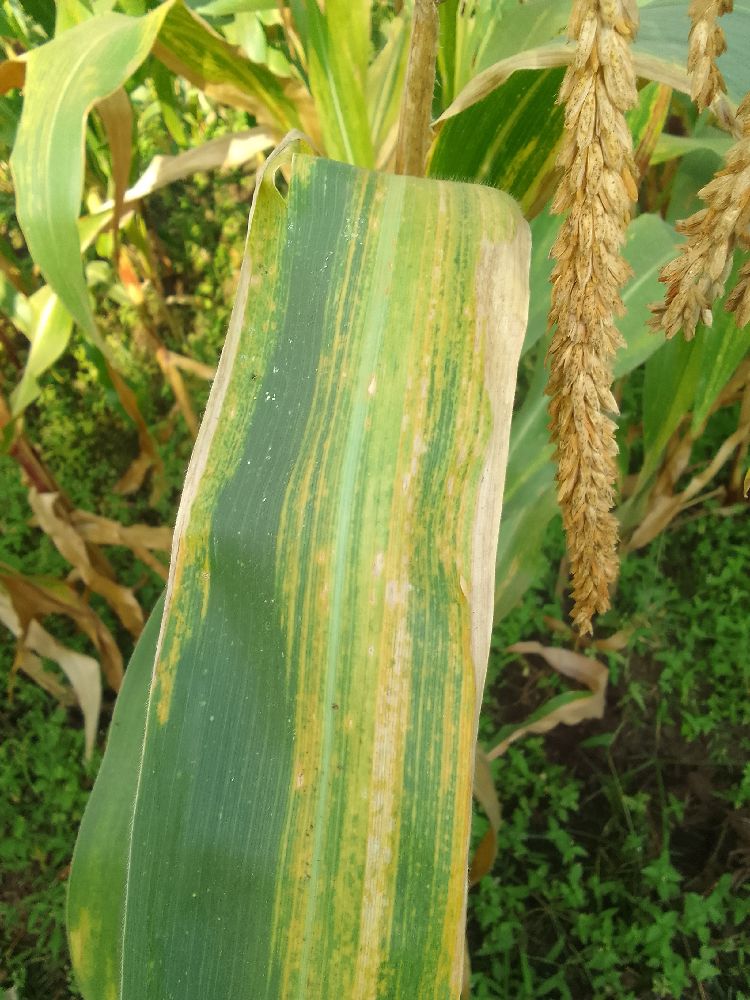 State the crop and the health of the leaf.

maize, maize lethal necrosis
